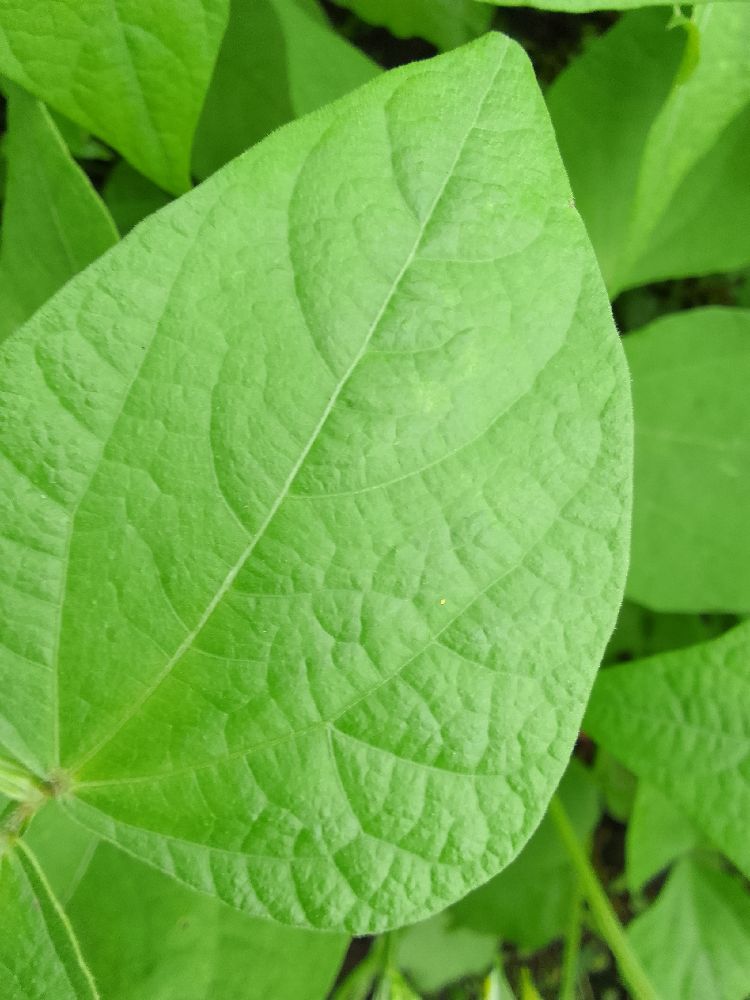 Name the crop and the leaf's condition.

common bean, healthy
